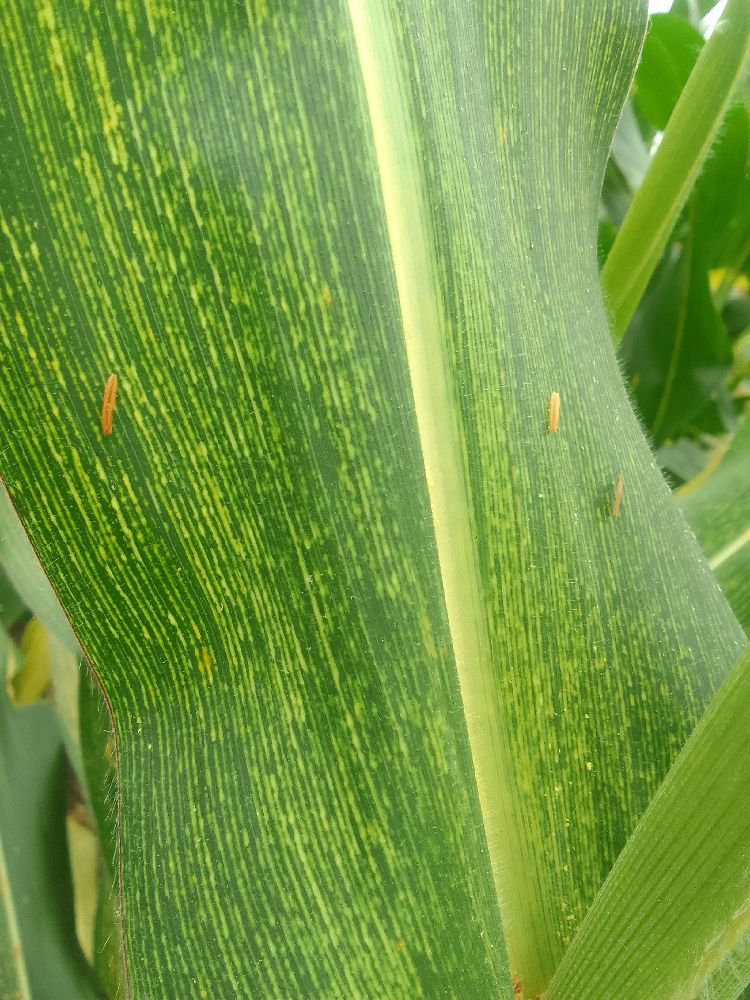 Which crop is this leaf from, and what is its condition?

maize, maize streak virus
